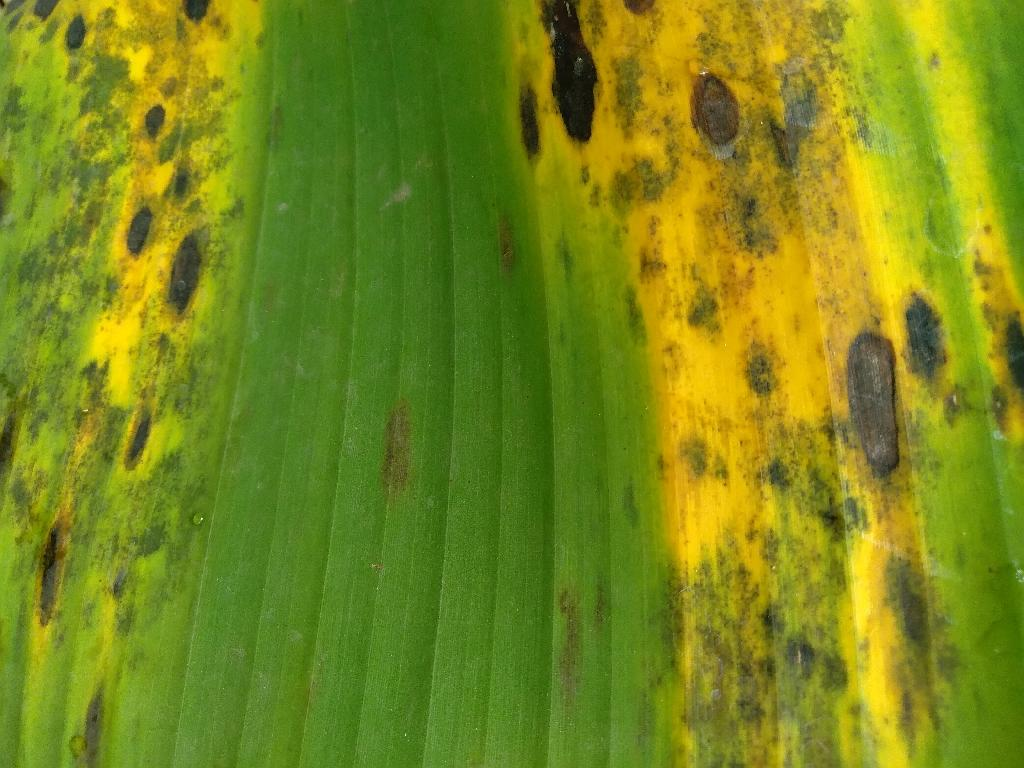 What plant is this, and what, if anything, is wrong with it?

banana, black sigatoka
